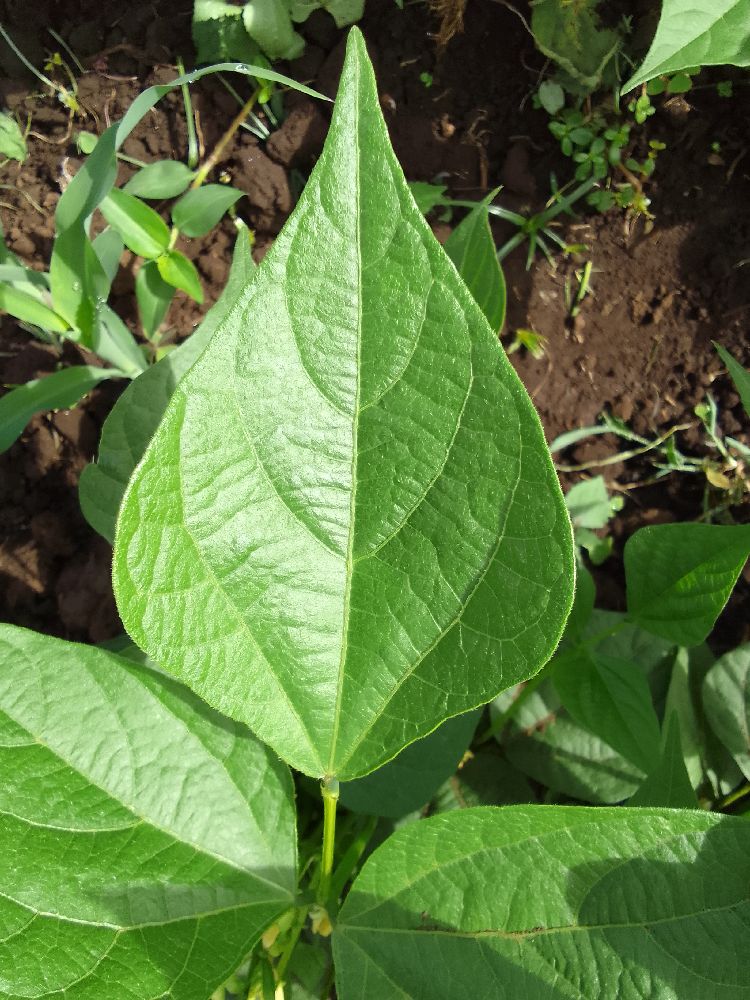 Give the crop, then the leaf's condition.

common bean, healthy
